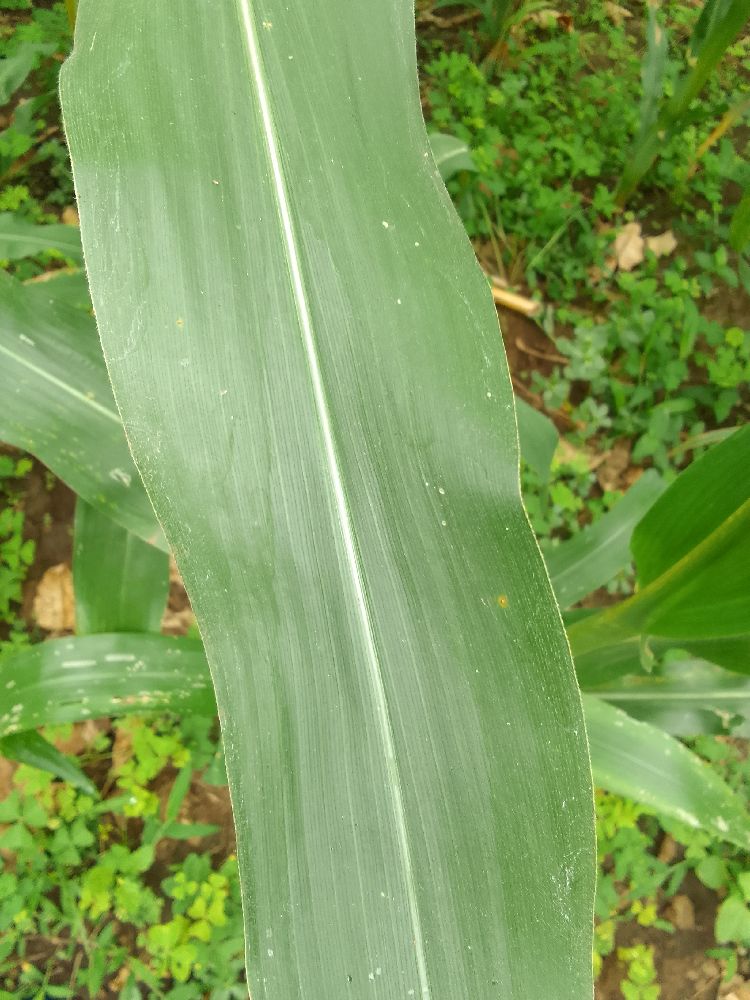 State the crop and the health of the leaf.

maize, healthy
